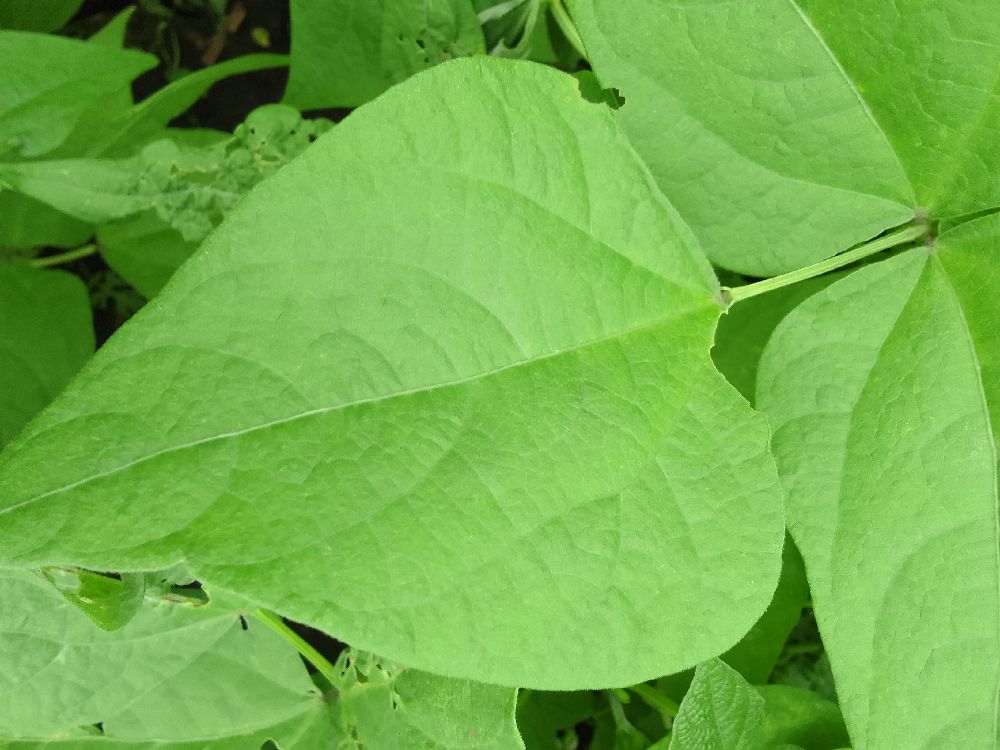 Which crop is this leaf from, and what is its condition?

common bean, healthy
